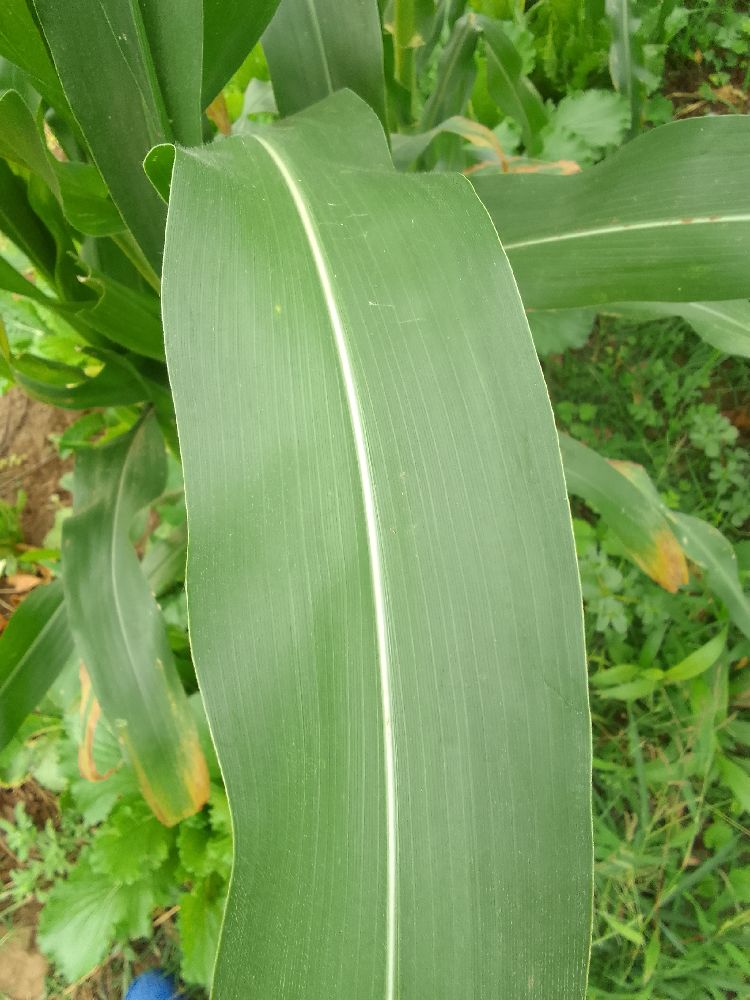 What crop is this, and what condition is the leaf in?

maize, healthy
